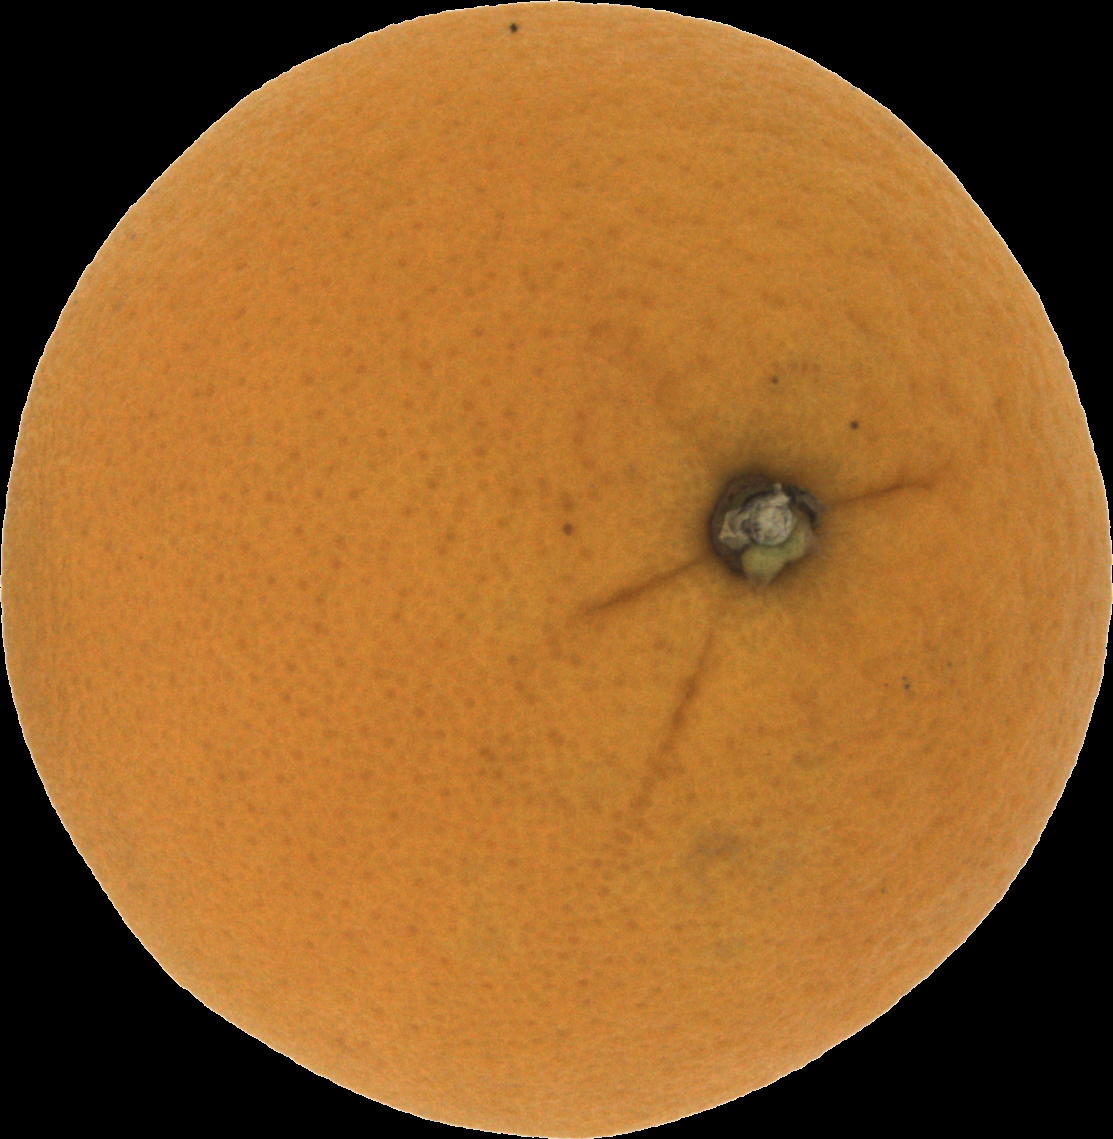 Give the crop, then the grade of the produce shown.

orange, good
